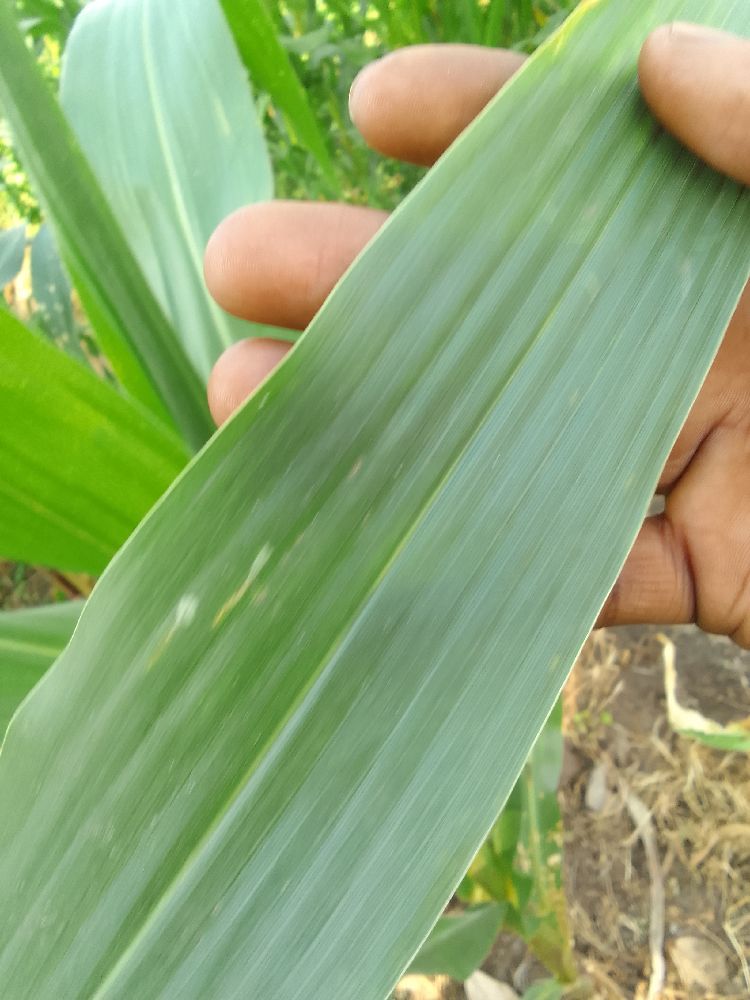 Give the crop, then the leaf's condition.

maize, healthy
